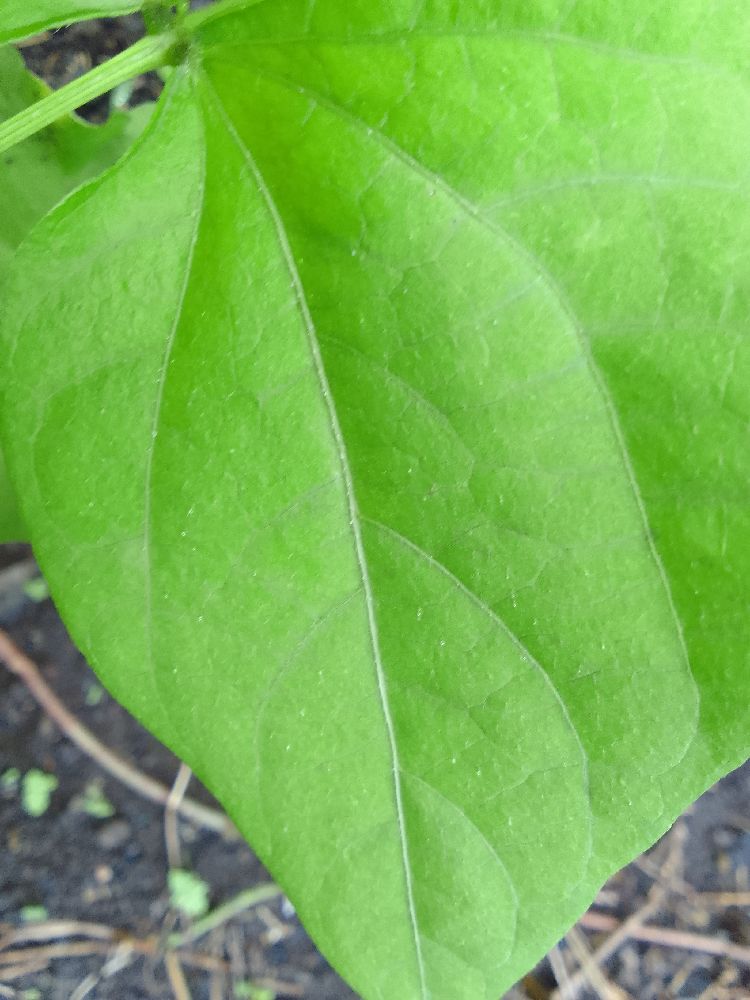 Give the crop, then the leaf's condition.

common bean, healthy
